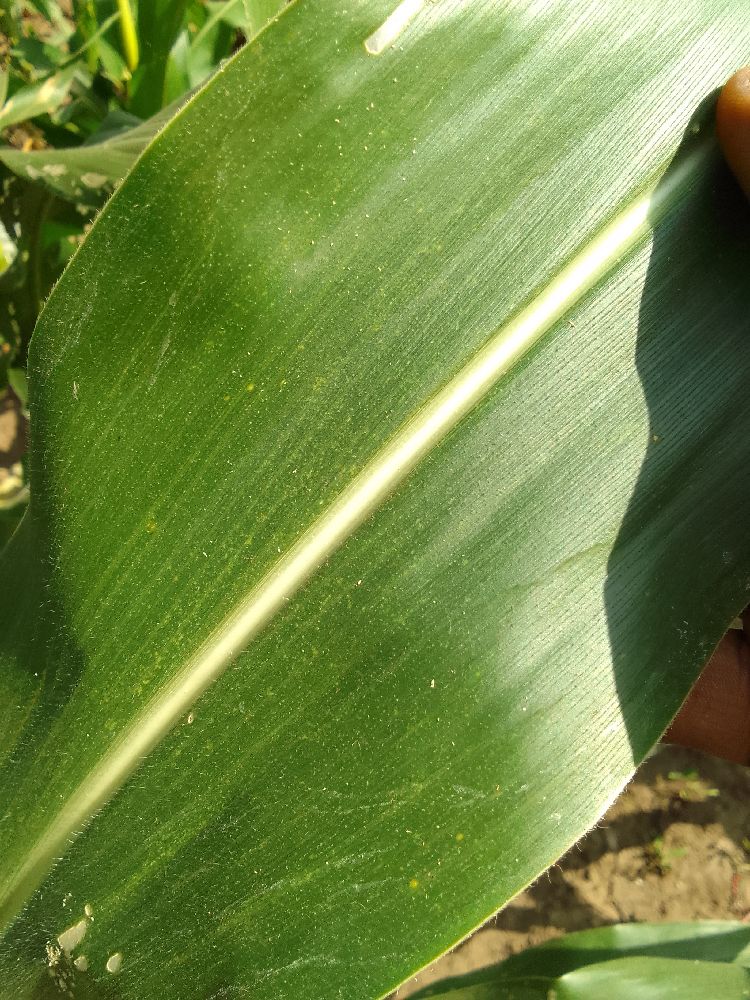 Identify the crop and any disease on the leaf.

maize, healthy
